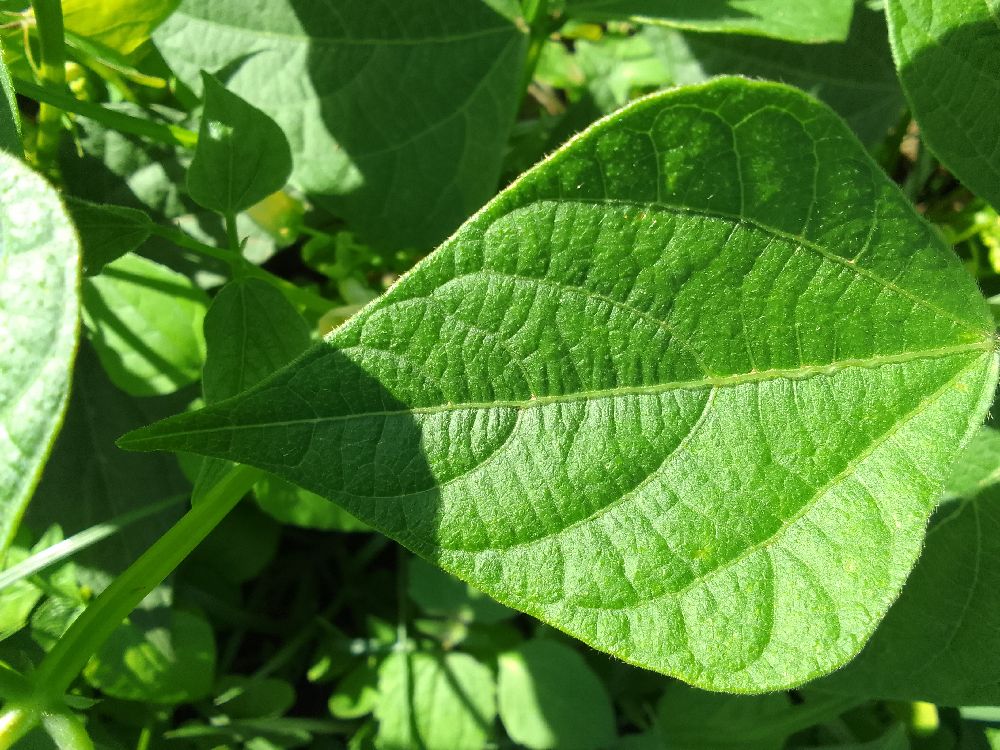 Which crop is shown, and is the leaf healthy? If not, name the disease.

common bean, healthy
